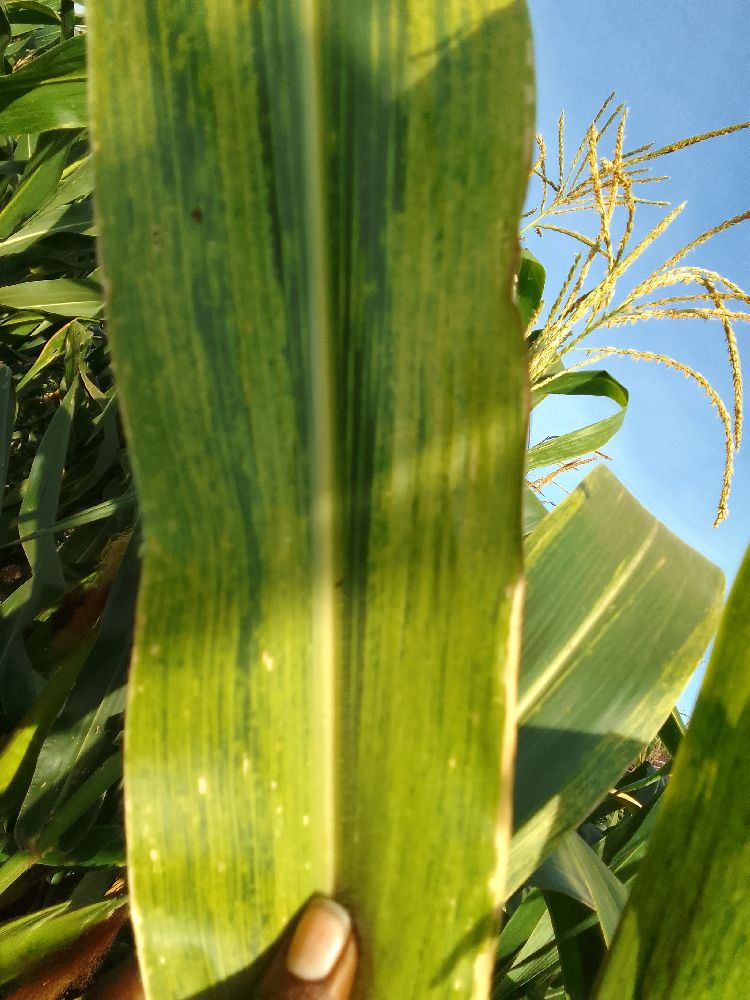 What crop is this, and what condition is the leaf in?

maize, maize lethal necrosis
